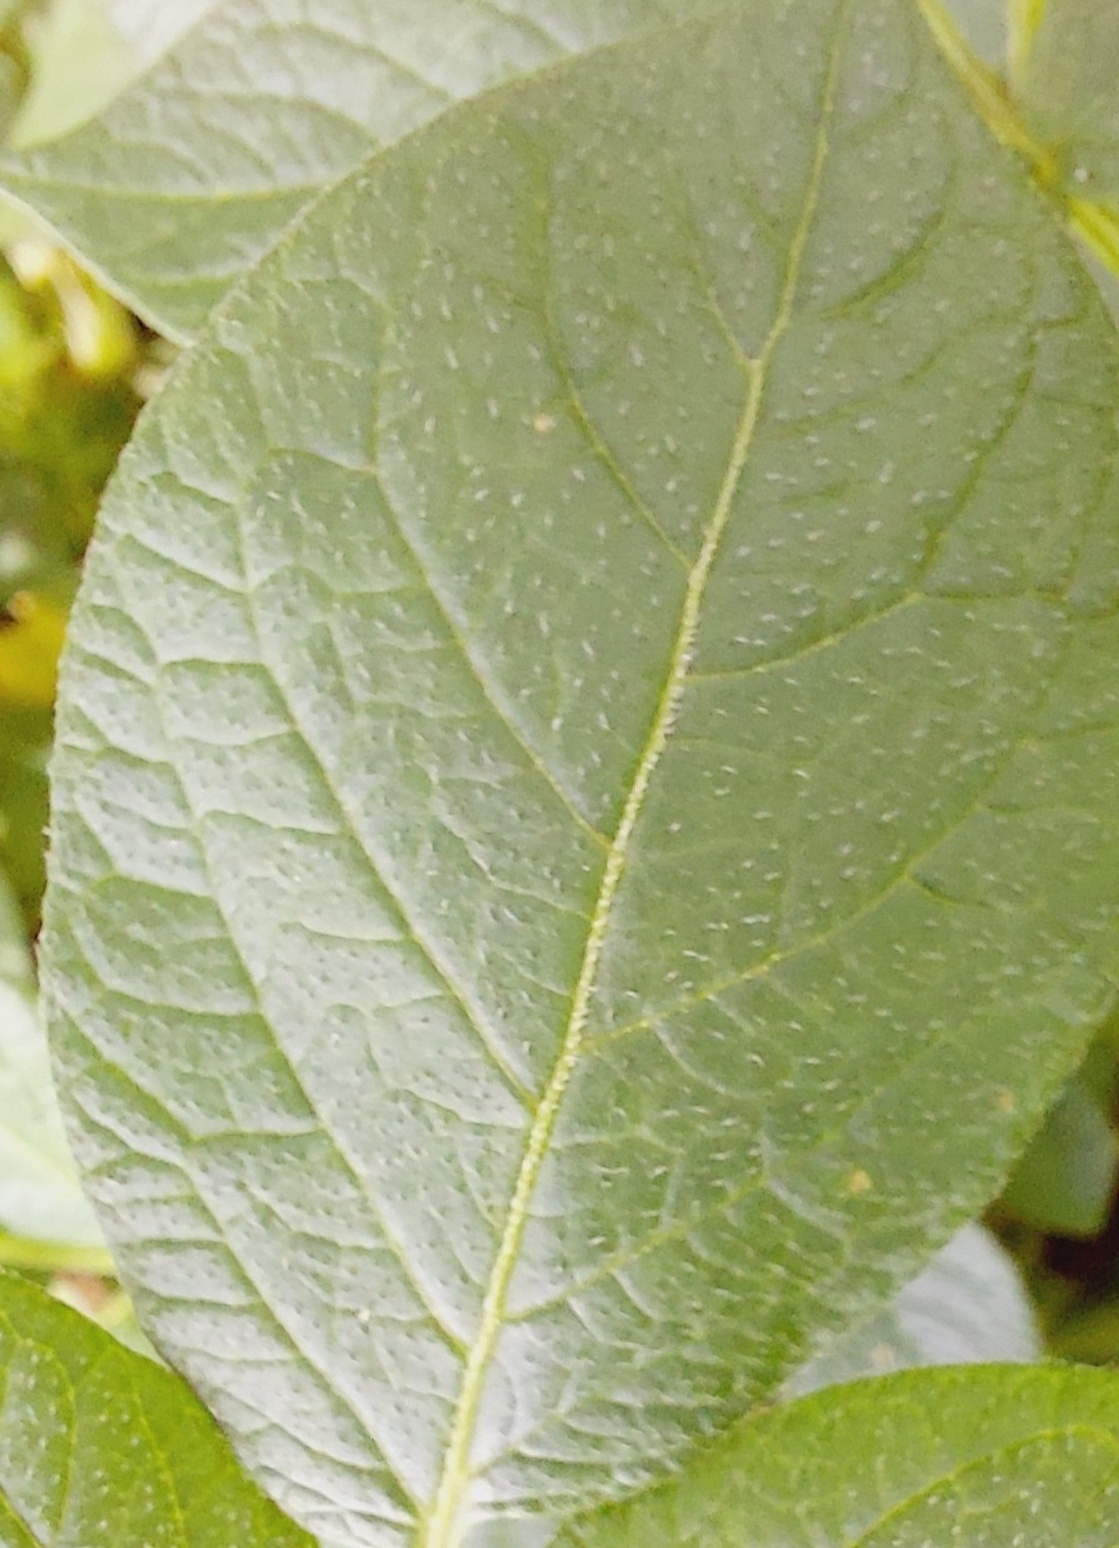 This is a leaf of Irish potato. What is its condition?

healthy
